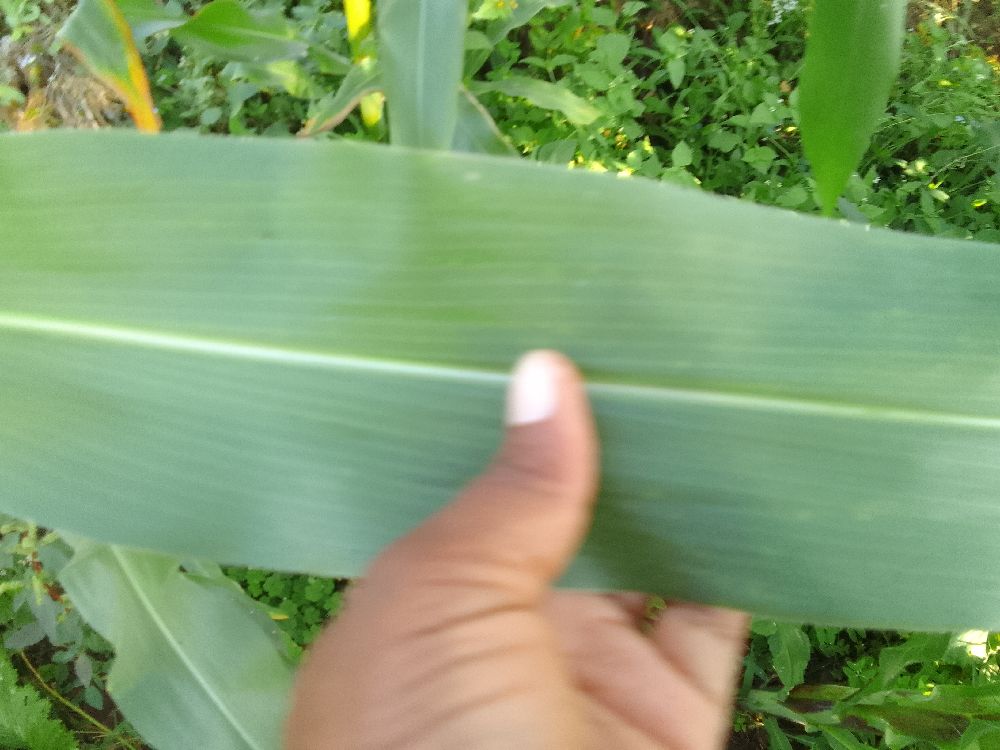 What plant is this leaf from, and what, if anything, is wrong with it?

maize, healthy
